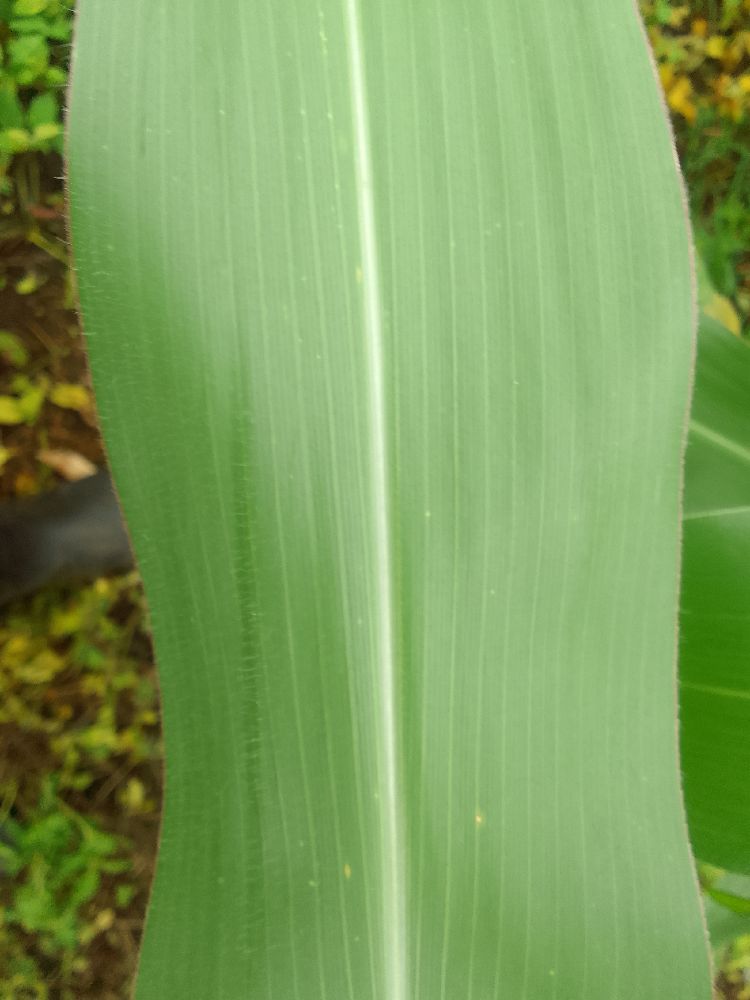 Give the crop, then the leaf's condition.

maize, healthy
